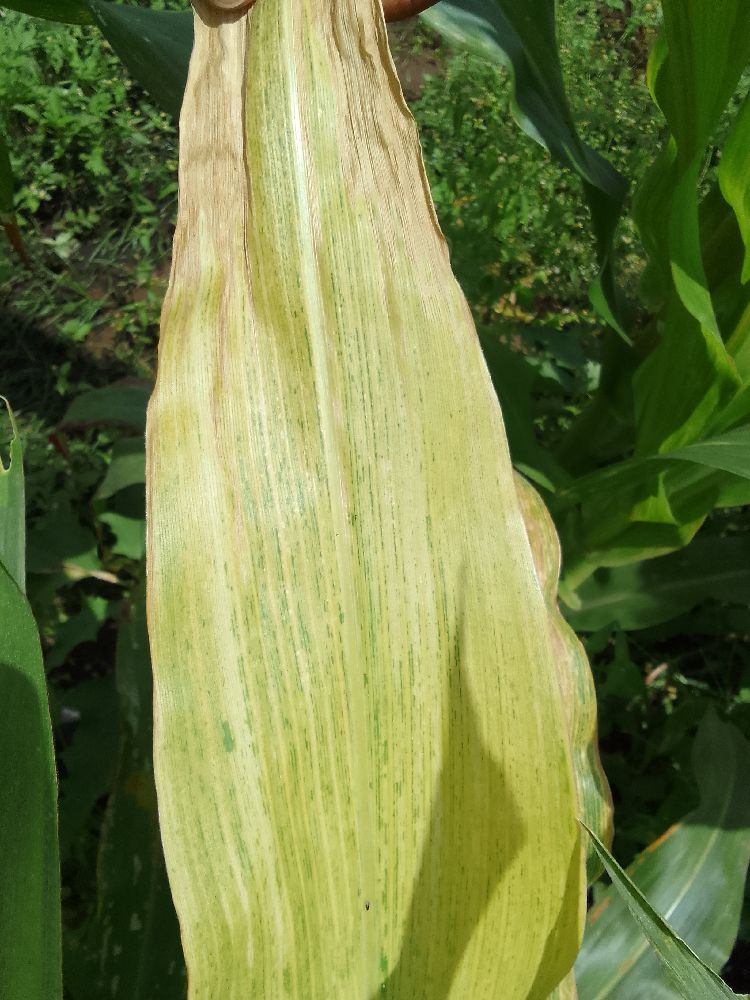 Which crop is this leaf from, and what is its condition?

maize, maize lethal necrosis
